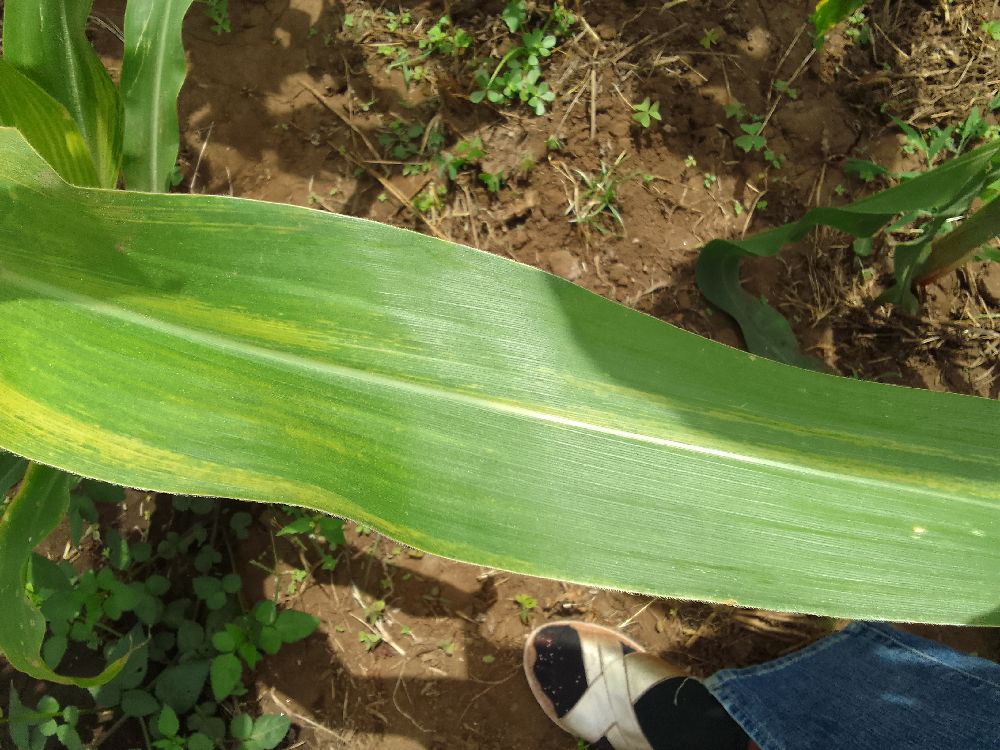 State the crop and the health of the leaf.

maize, maize lethal necrosis
